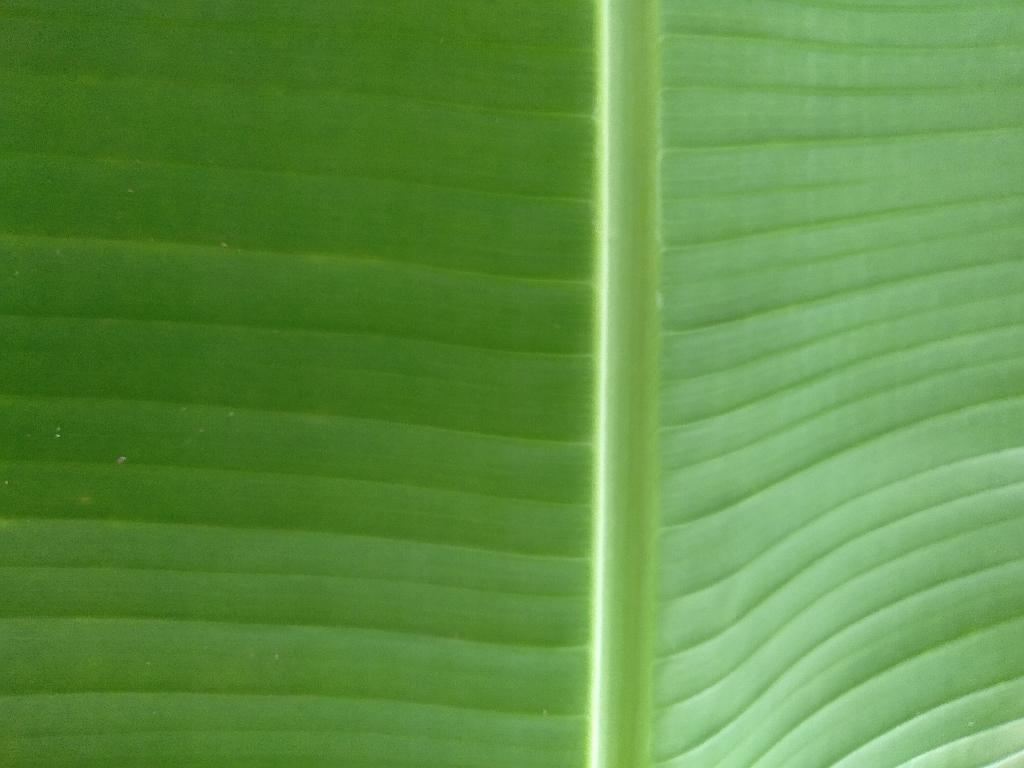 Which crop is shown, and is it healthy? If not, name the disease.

banana, healthy
